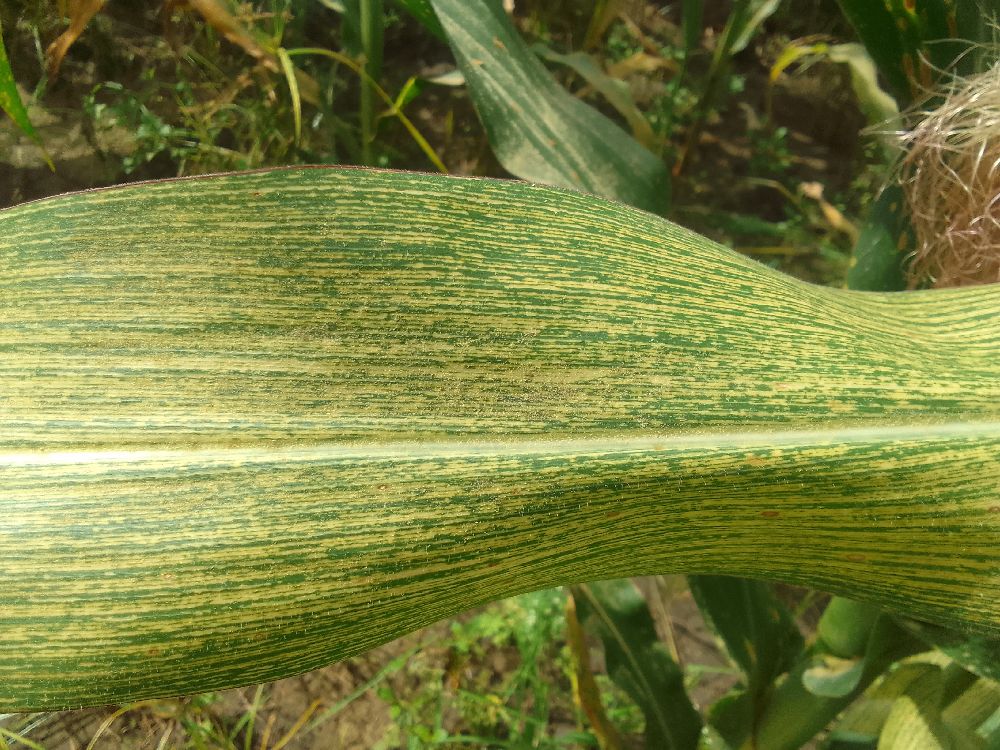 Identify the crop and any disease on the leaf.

maize, maize streak virus
